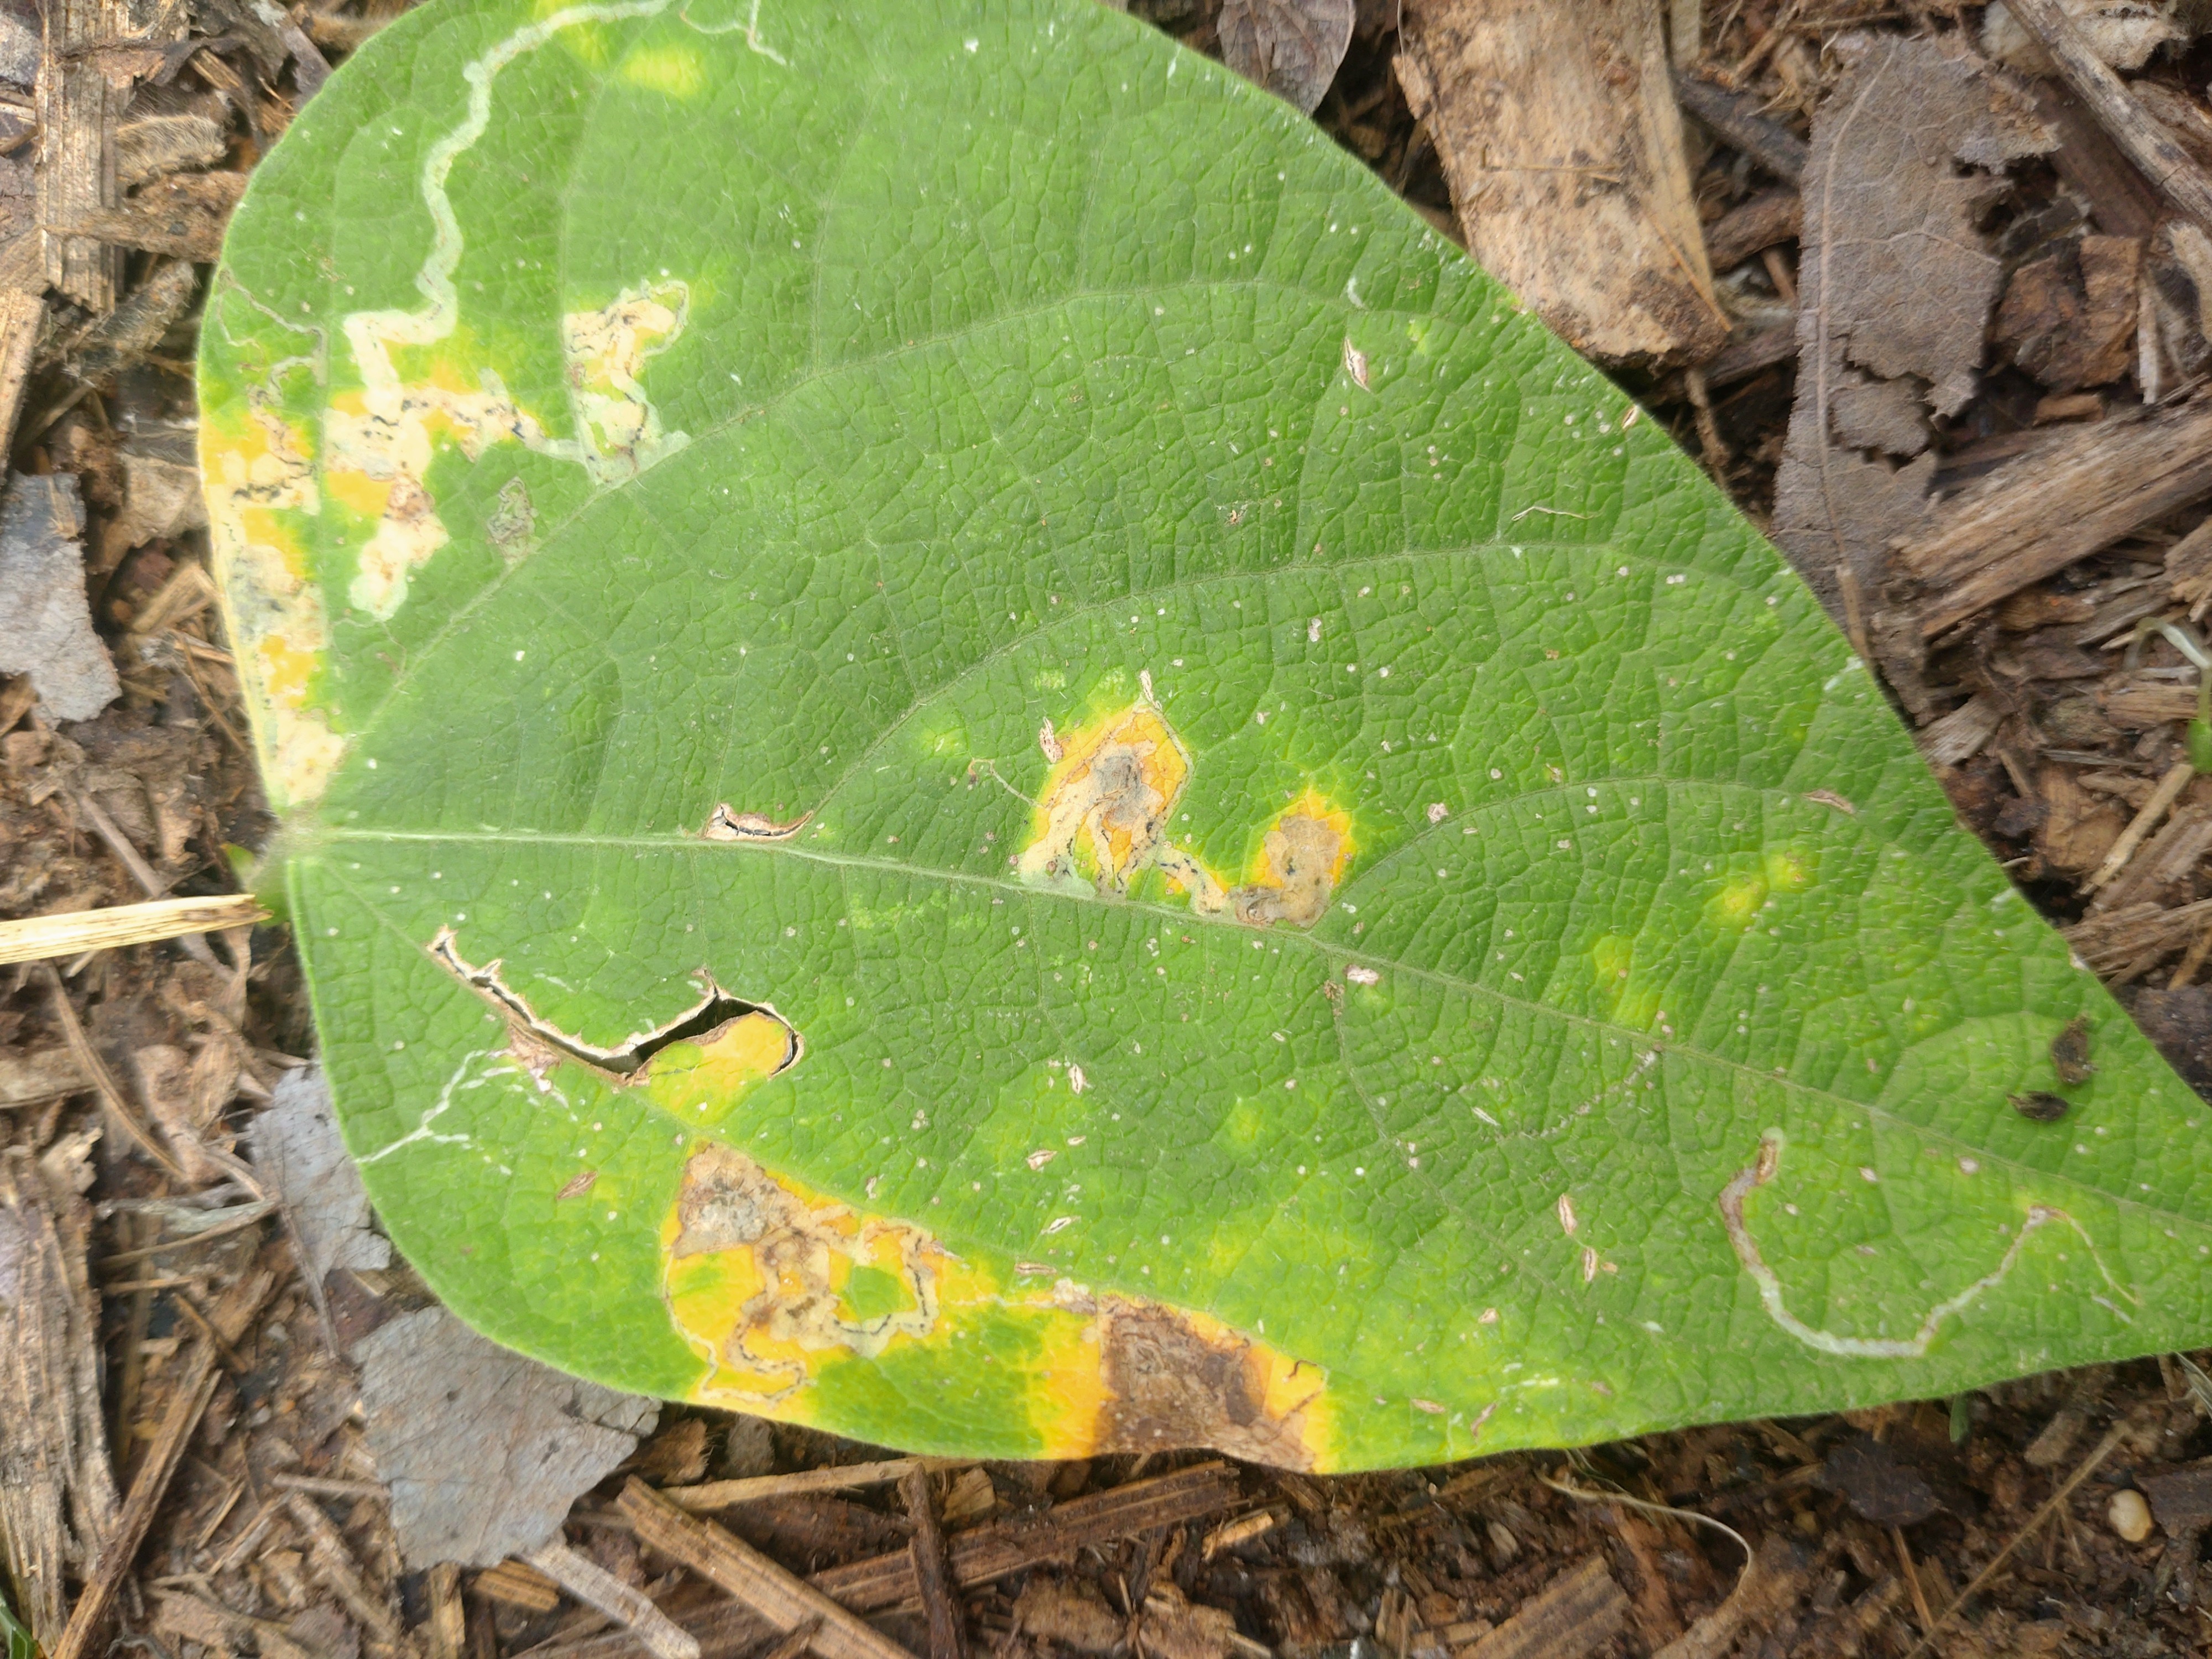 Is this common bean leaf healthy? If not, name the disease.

rust
